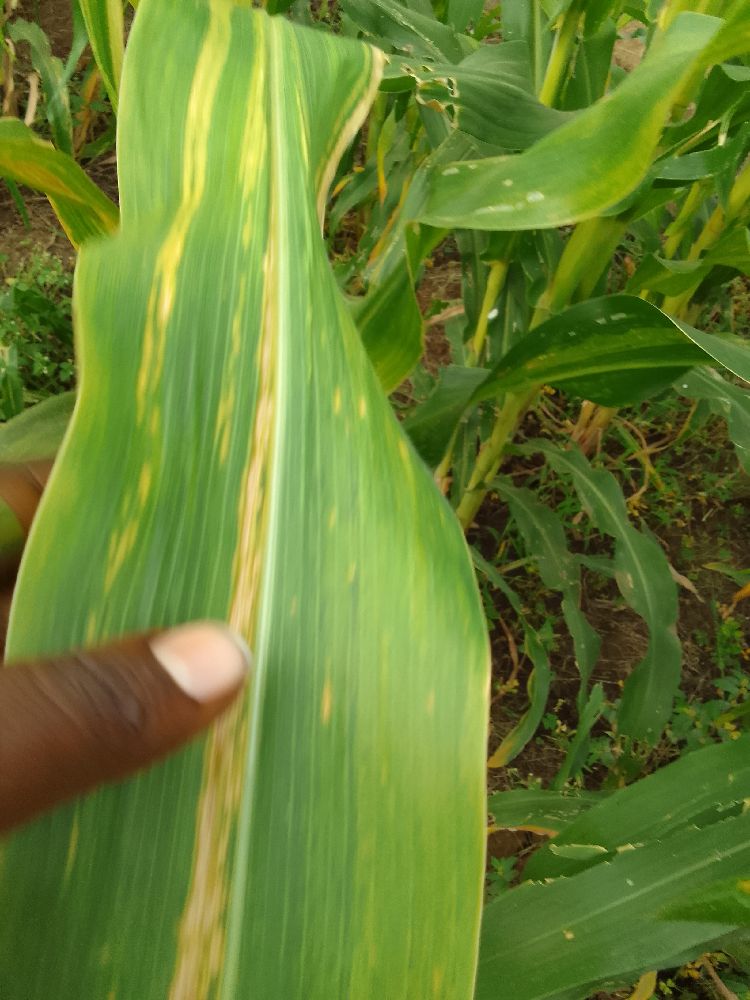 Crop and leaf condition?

maize, maize lethal necrosis
